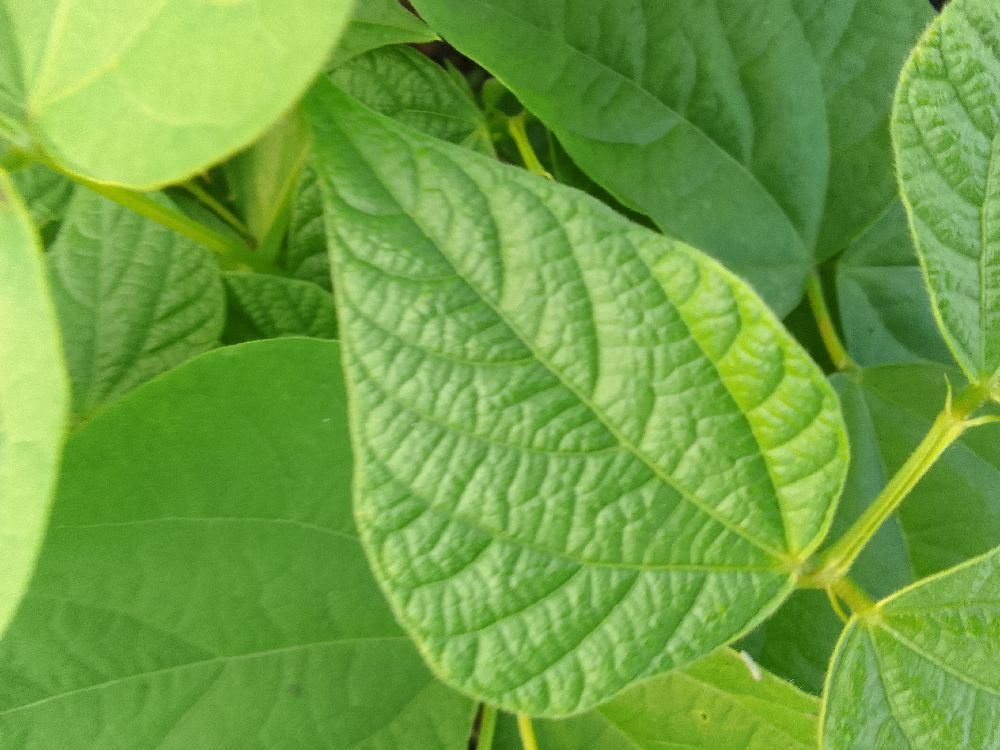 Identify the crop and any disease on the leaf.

common bean, healthy
